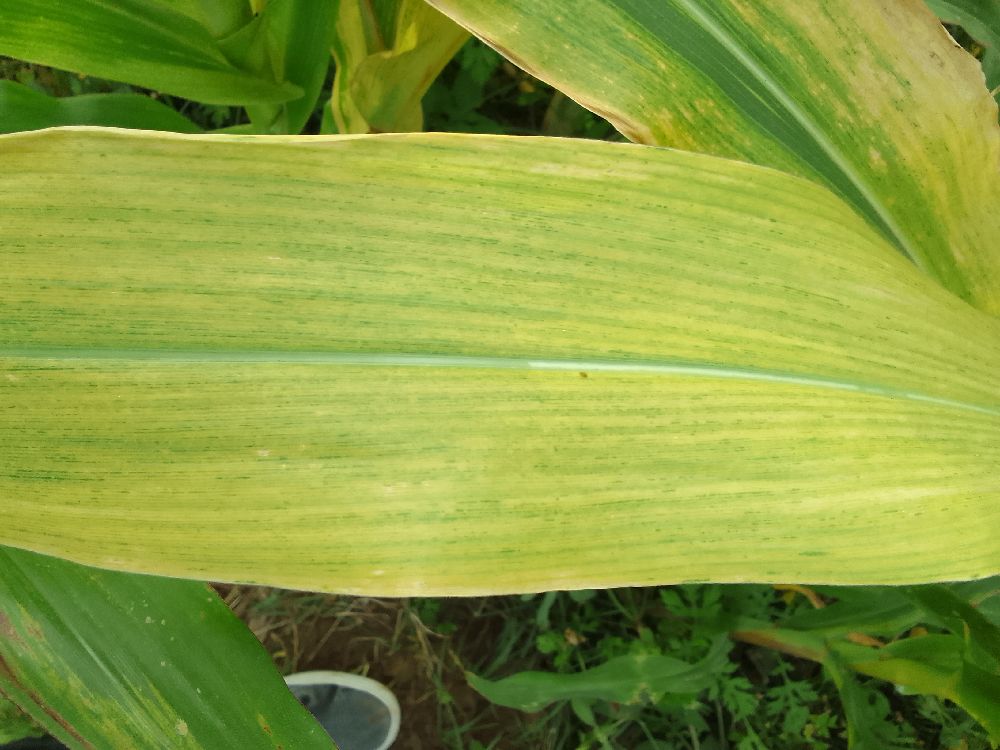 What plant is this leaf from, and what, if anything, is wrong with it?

maize, maize lethal necrosis
